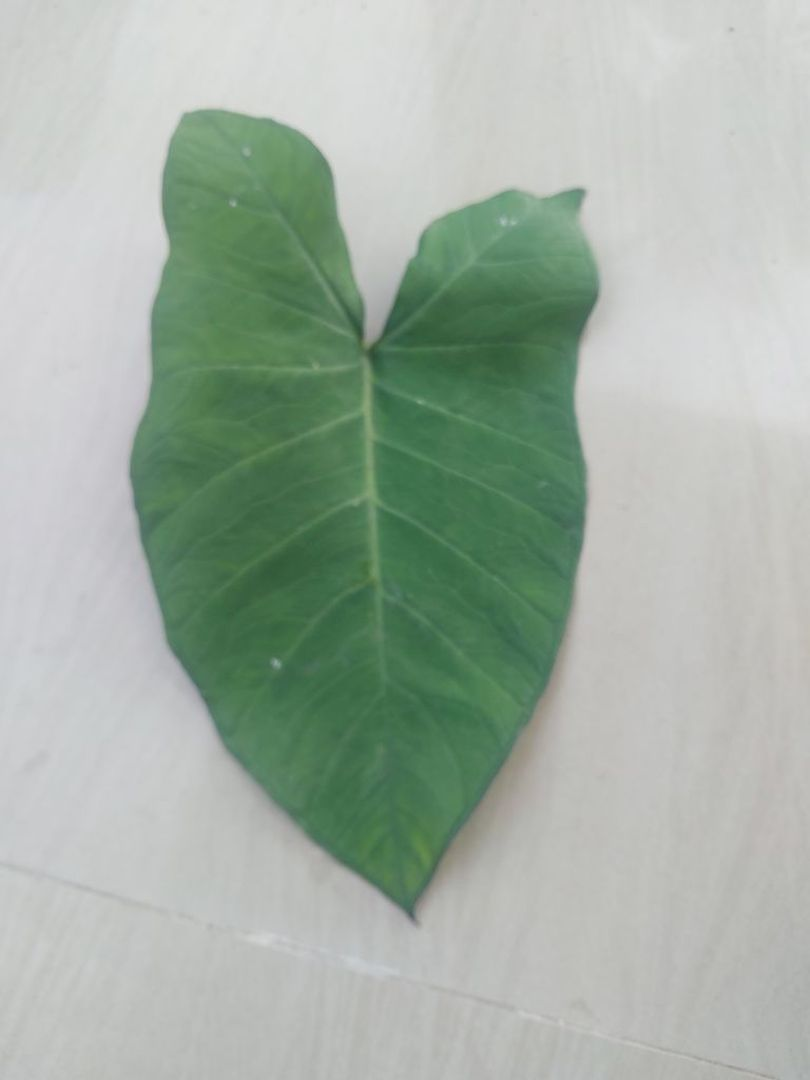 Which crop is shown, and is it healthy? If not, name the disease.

taro, healthy
